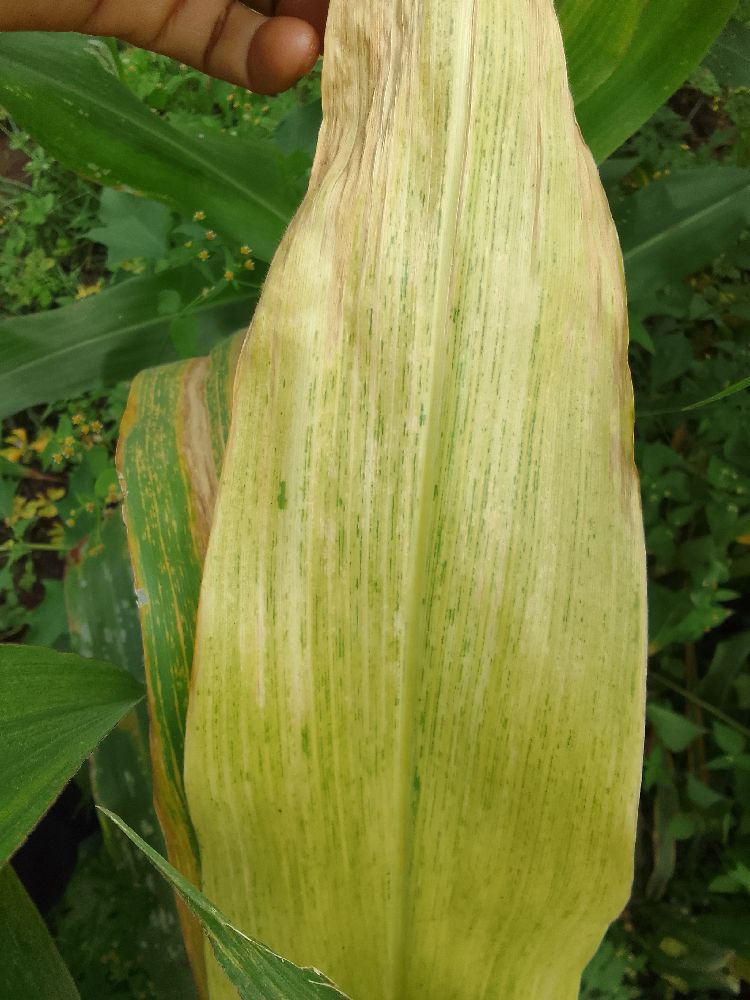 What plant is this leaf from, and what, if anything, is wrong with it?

maize, maize lethal necrosis
